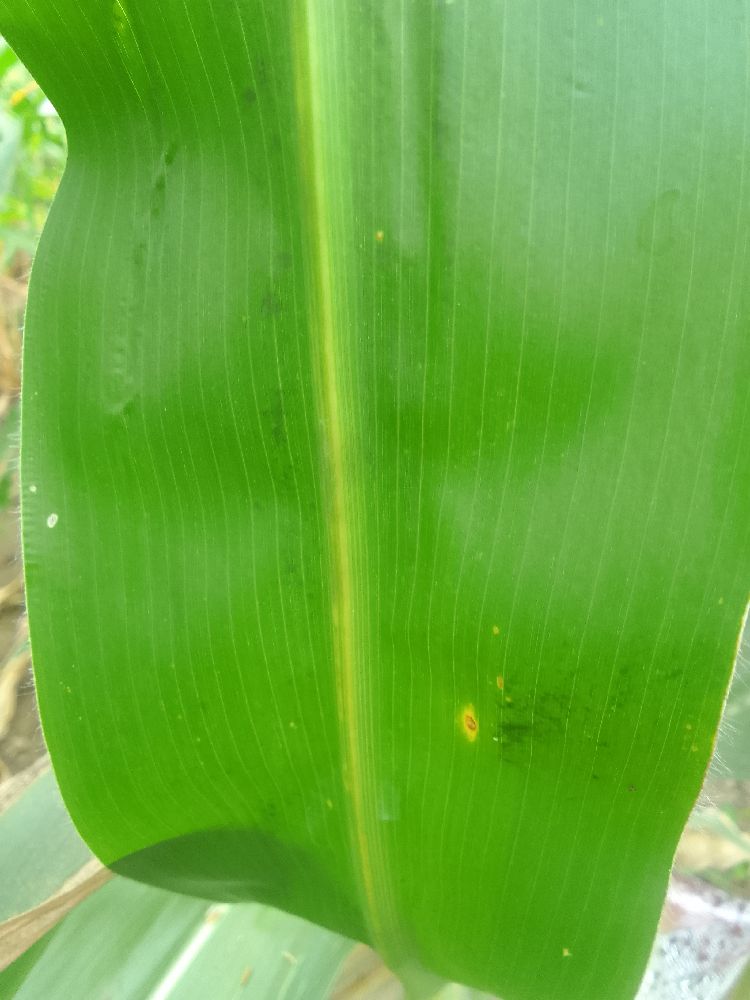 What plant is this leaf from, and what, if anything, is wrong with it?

maize, healthy
